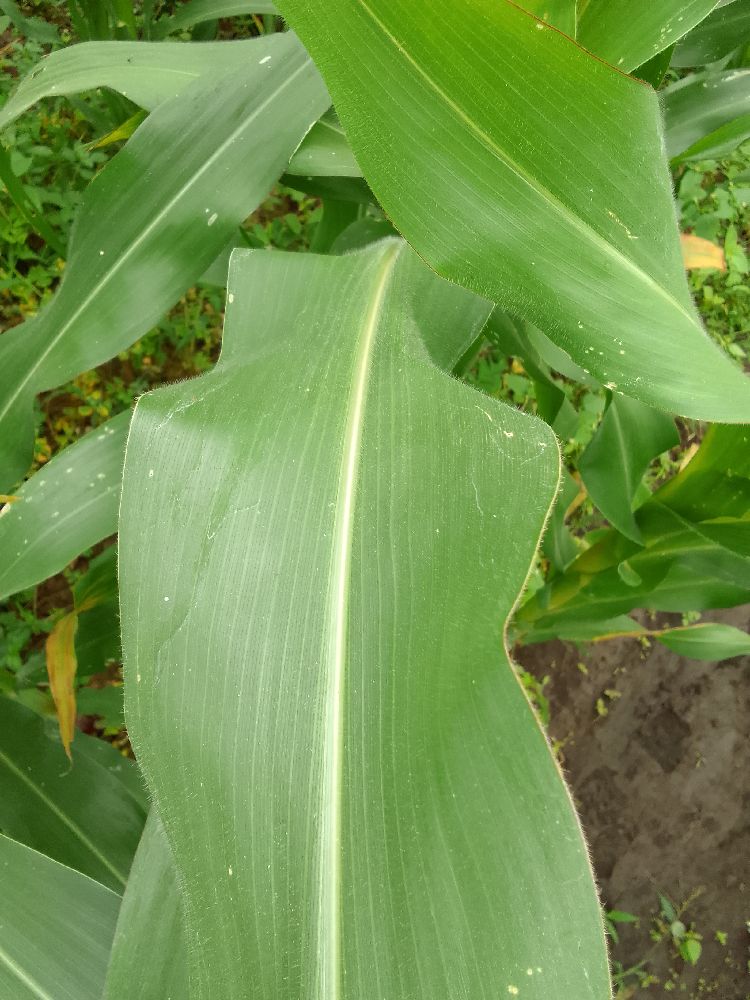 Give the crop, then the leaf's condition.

maize, healthy
